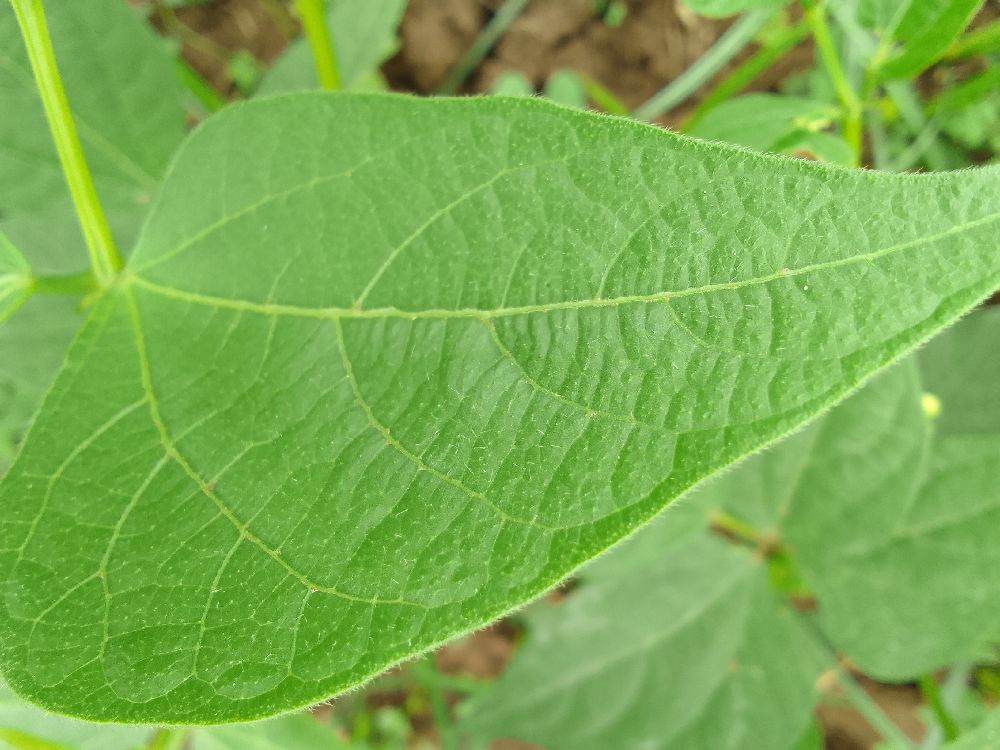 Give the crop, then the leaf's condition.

common bean, healthy
